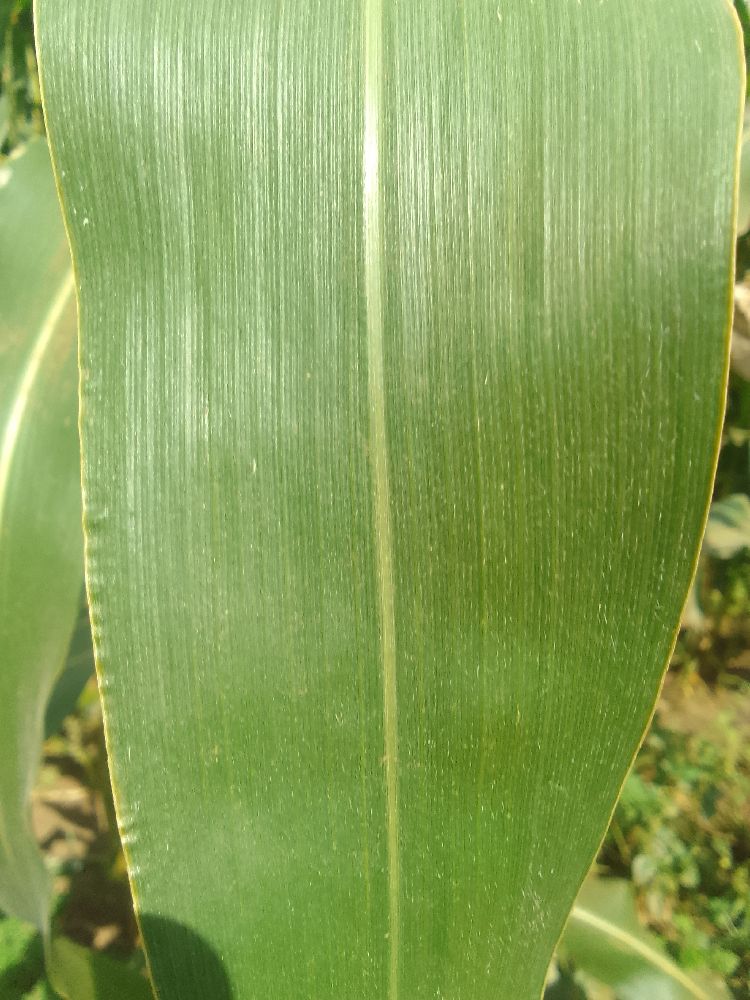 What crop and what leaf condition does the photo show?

maize, healthy
